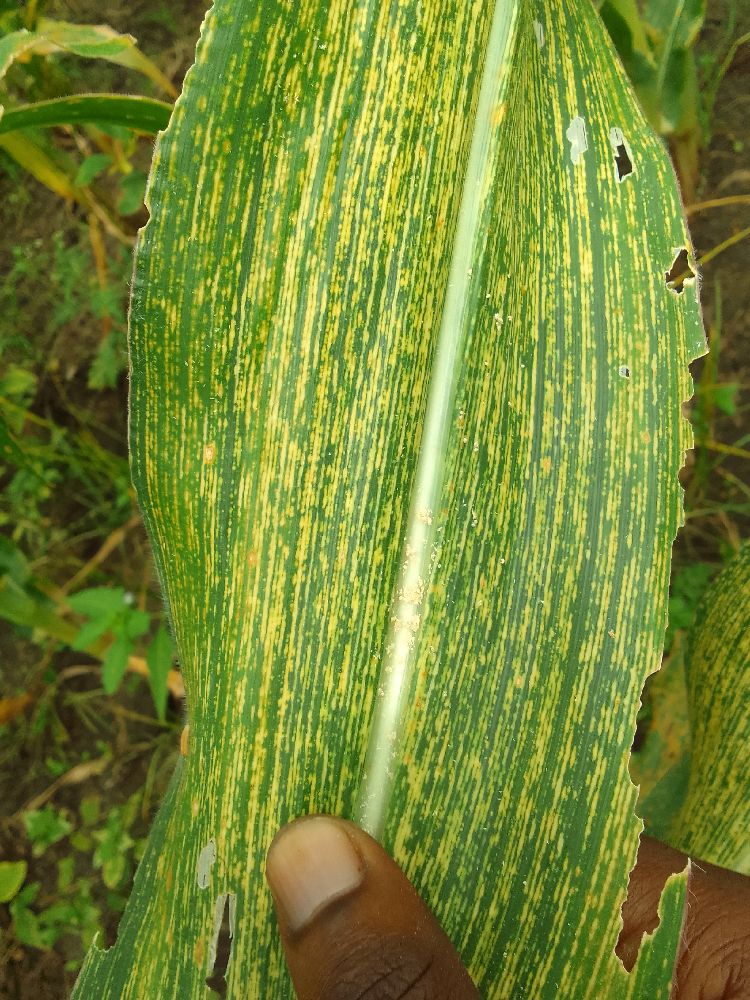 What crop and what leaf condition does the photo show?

maize, maize streak virus
